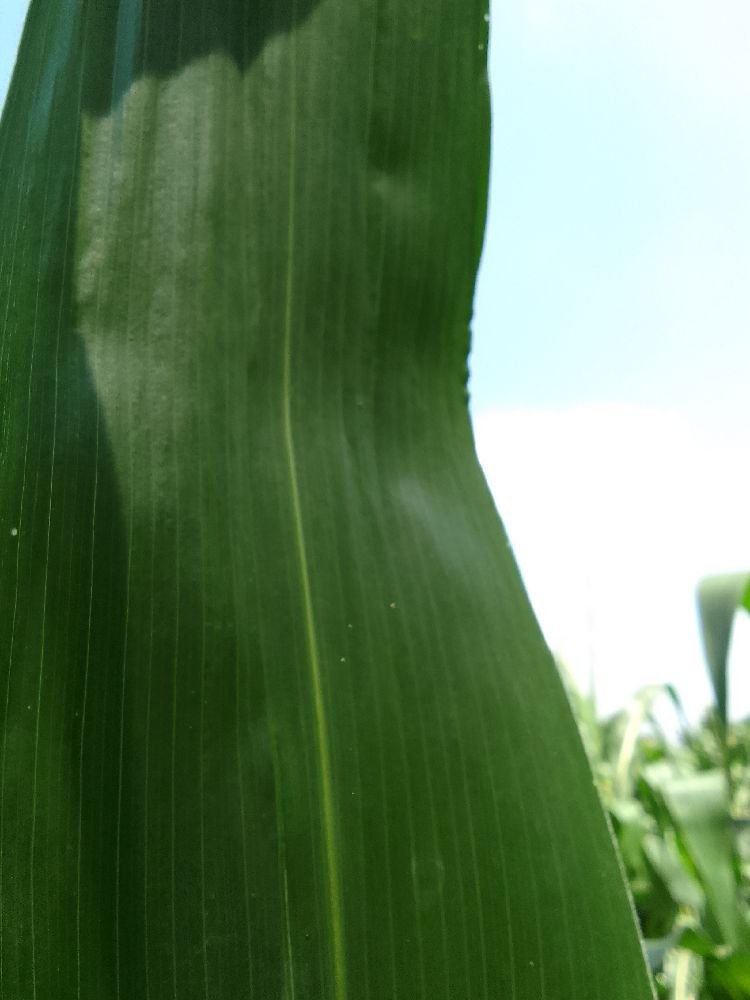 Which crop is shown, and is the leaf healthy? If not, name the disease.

maize, healthy
